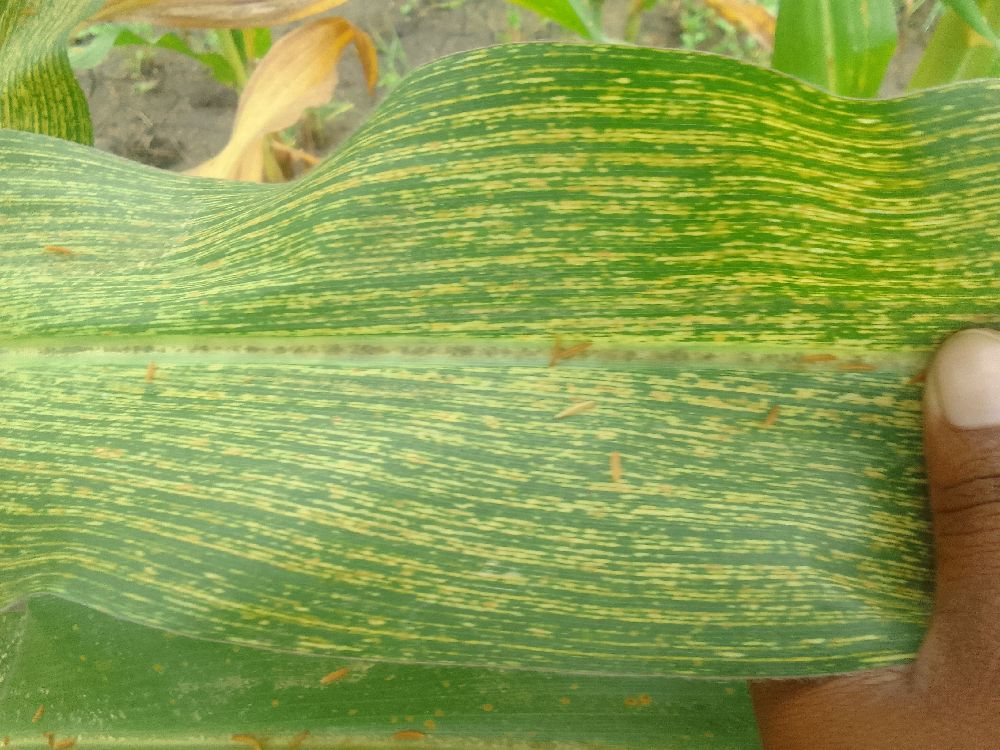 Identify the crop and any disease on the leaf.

maize, maize streak virus
